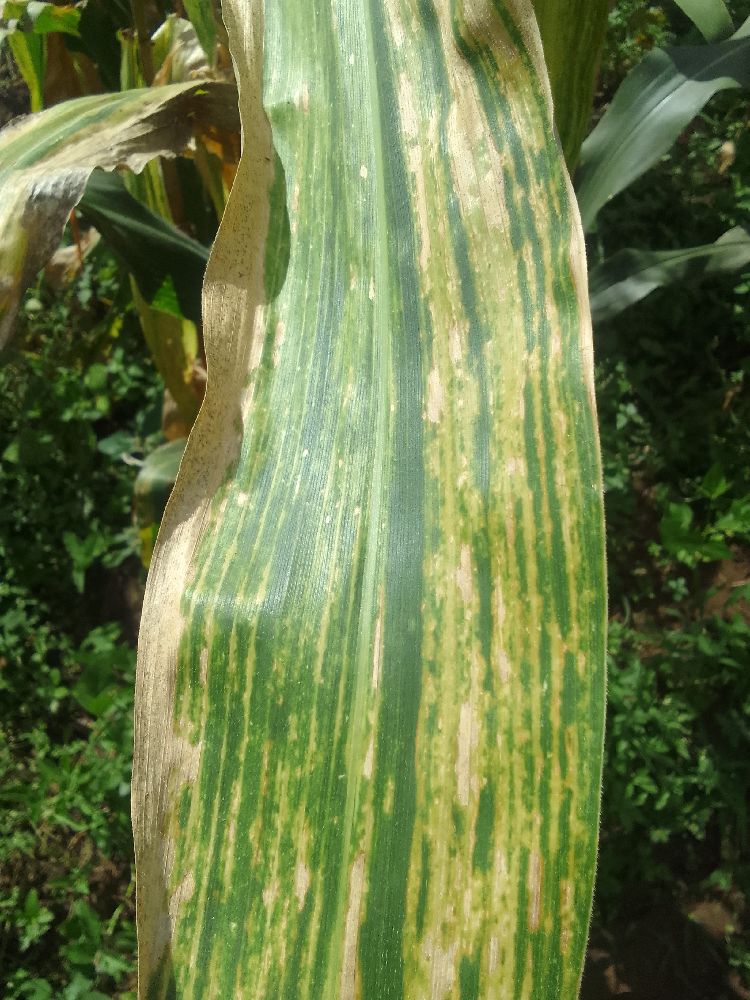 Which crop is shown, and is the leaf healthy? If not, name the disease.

maize, maize lethal necrosis
